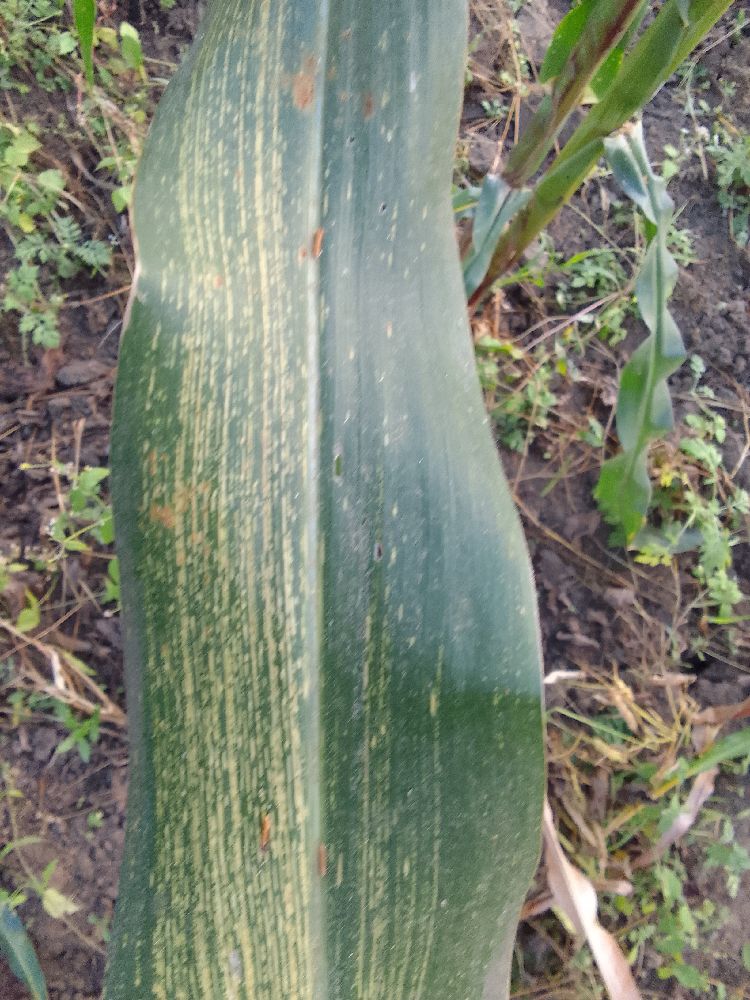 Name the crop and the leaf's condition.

maize, maize streak virus
